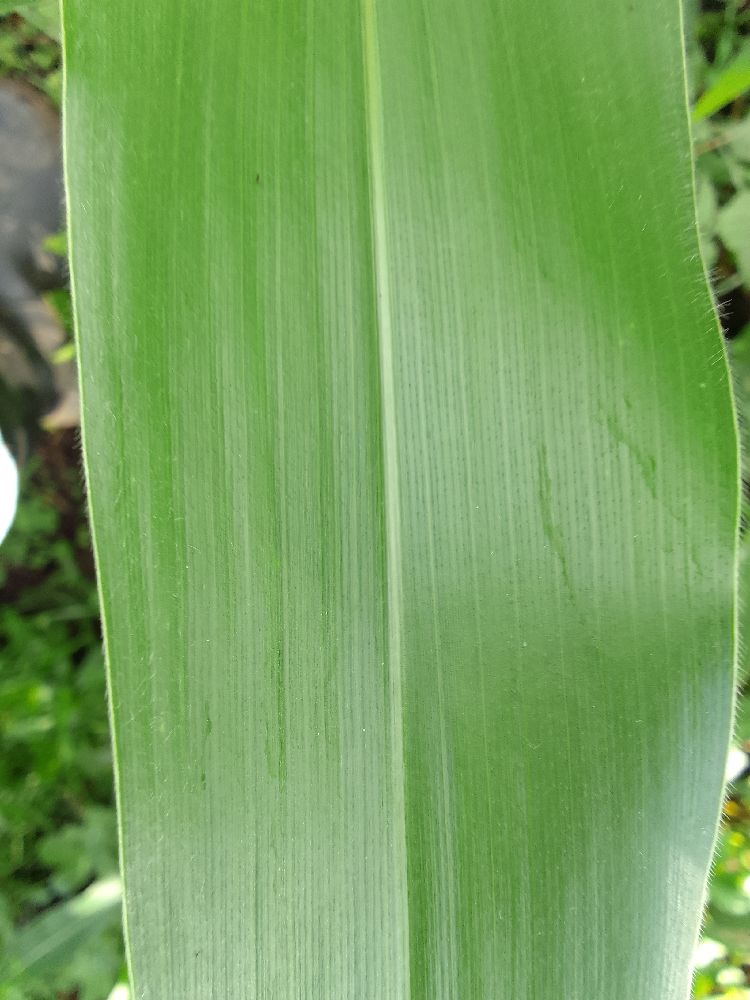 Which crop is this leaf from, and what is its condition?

maize, healthy
